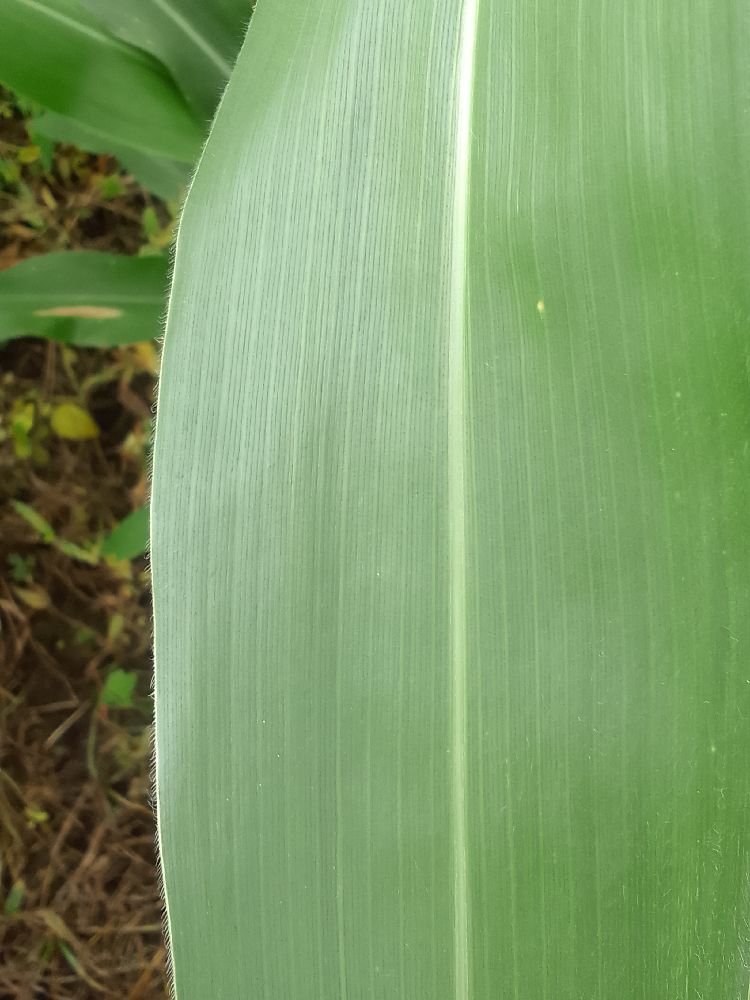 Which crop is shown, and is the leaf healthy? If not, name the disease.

maize, healthy
